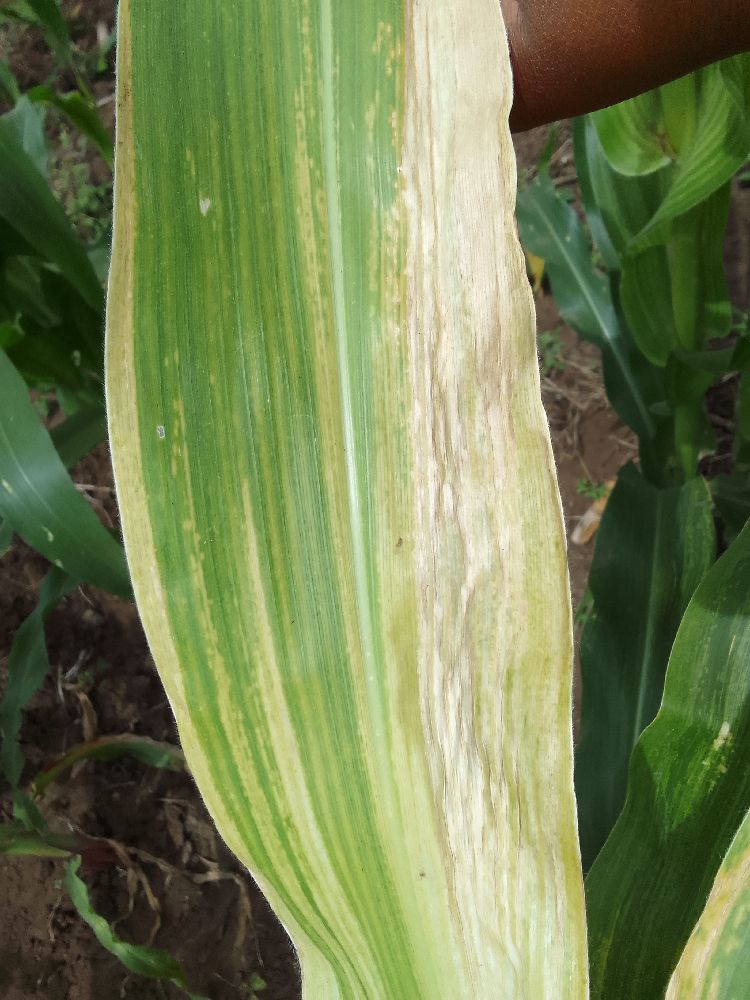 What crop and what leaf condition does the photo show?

maize, maize lethal necrosis
